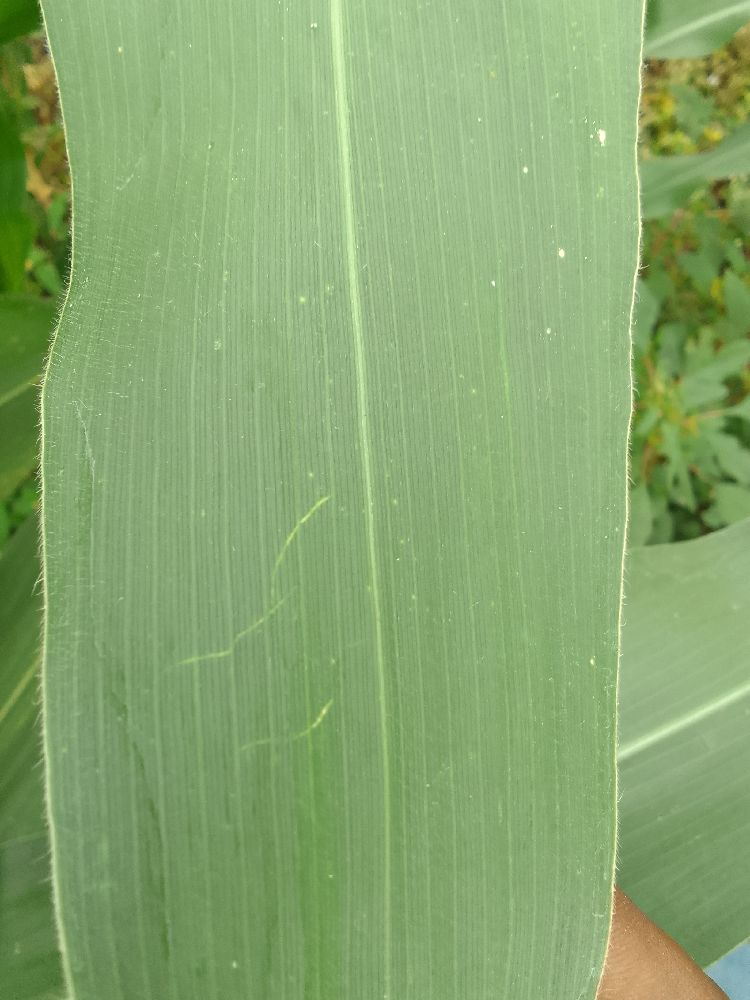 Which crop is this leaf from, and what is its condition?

maize, healthy
